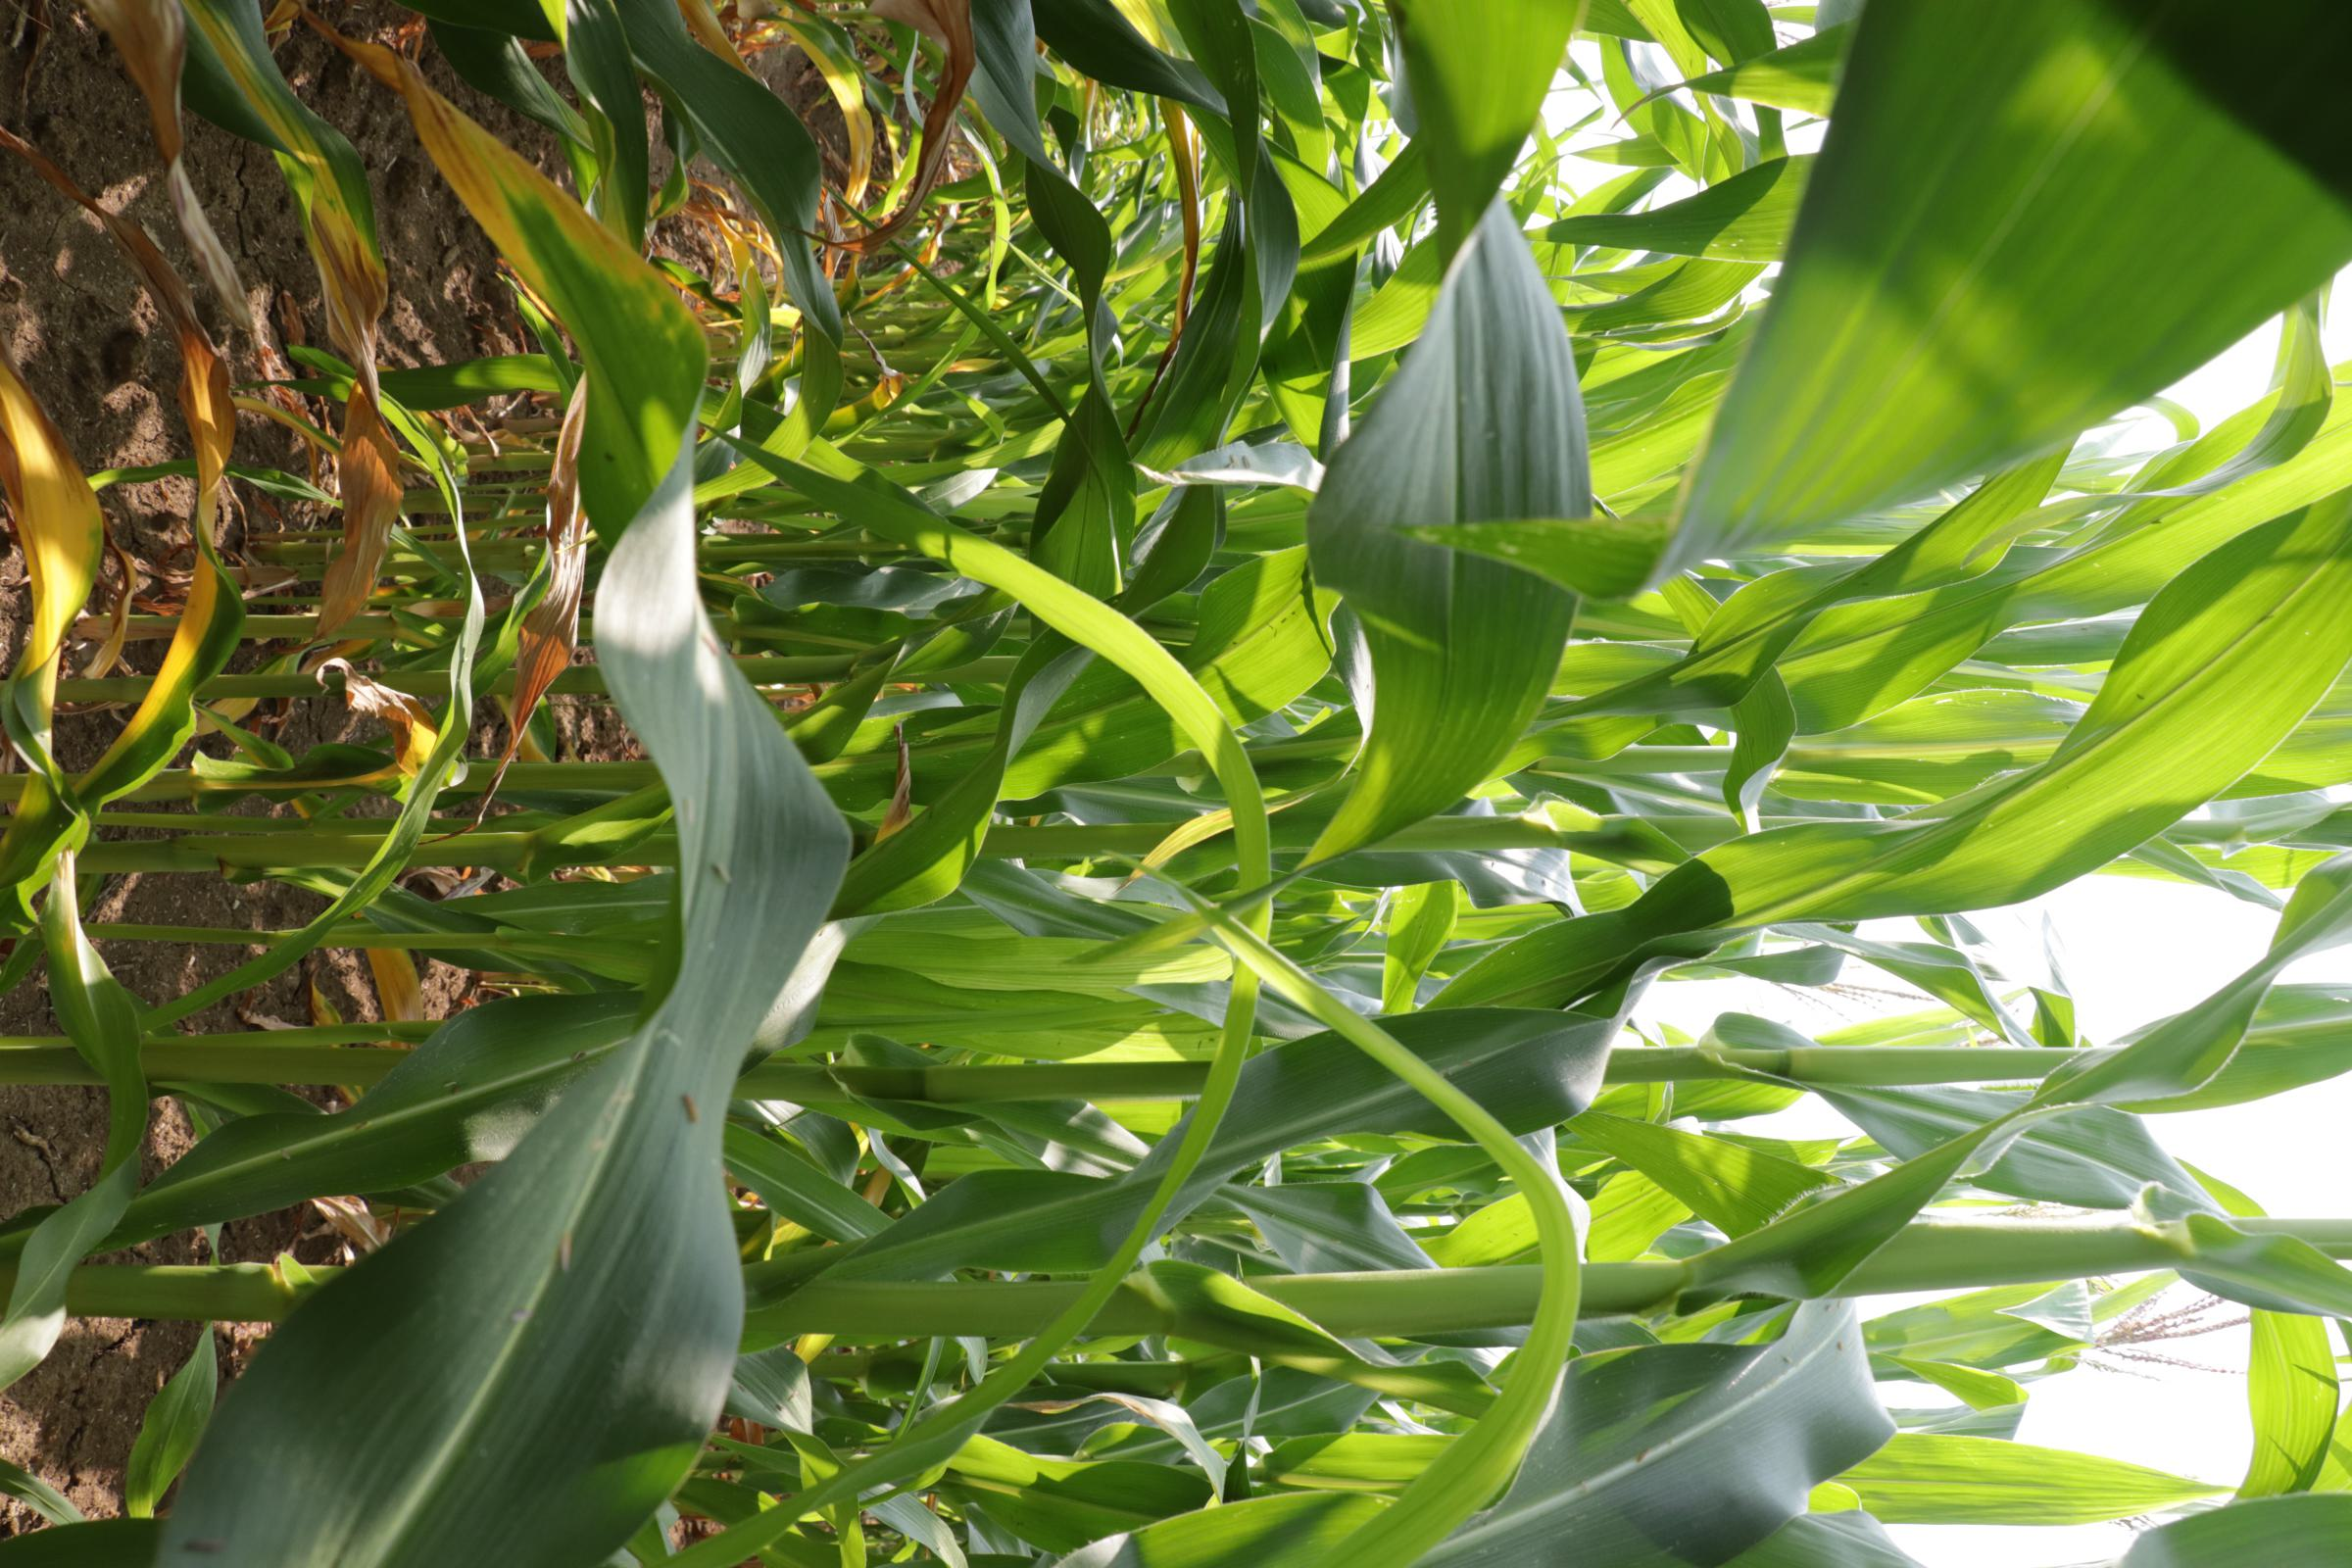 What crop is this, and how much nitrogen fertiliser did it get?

maize, no added nitrogen
